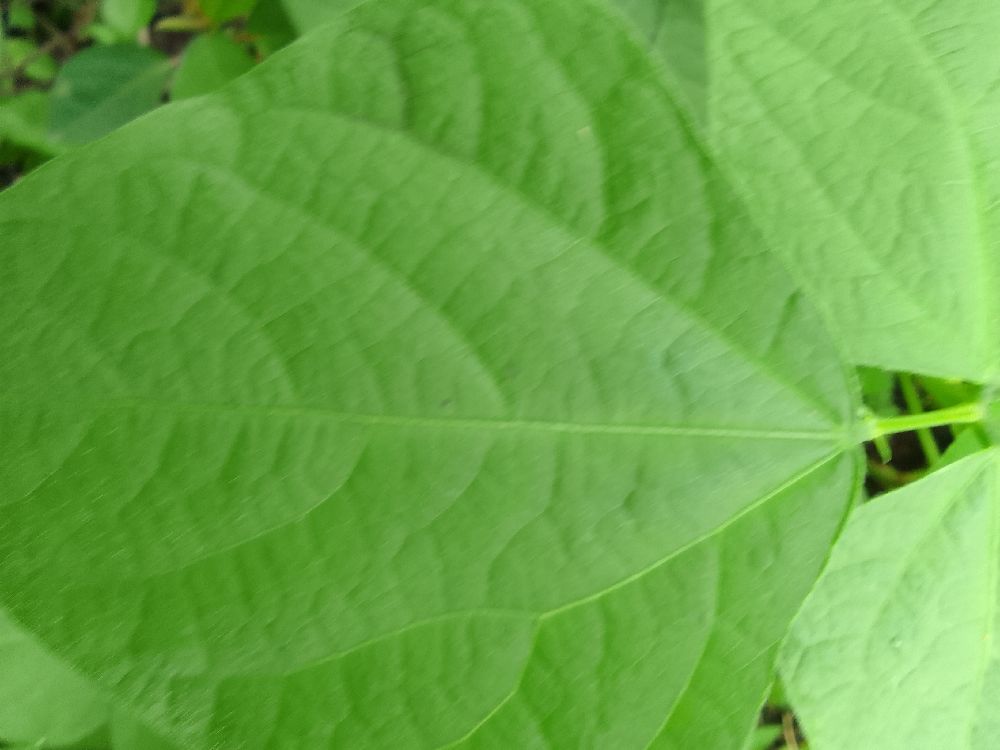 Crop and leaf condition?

common bean, healthy
